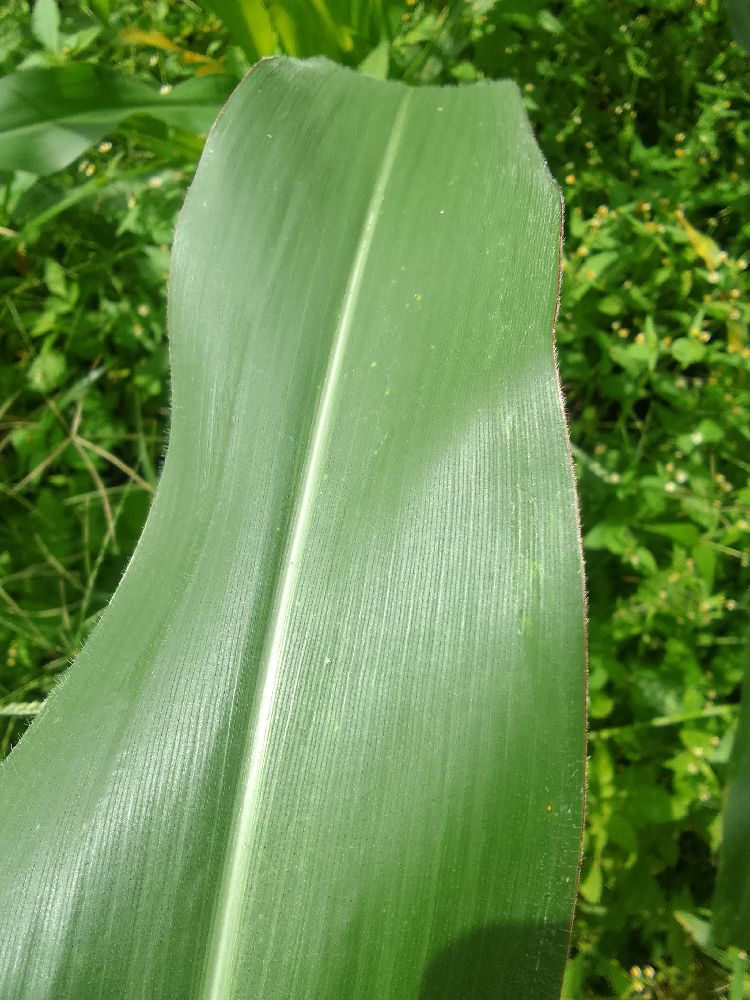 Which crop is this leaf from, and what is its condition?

maize, healthy
